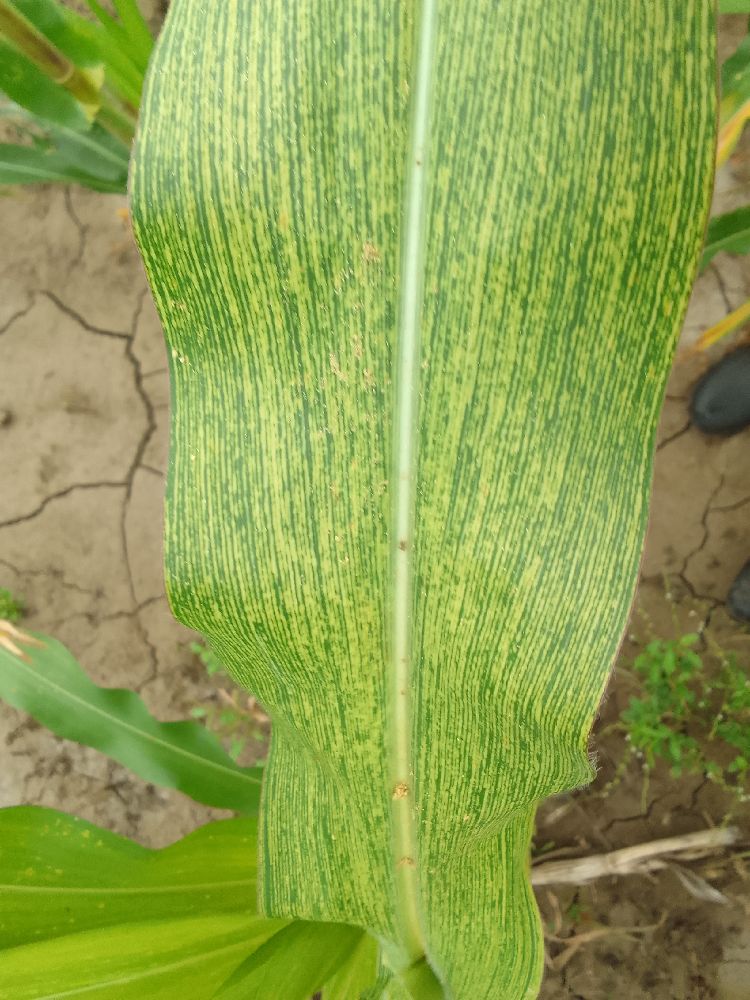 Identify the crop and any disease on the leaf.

maize, maize streak virus
